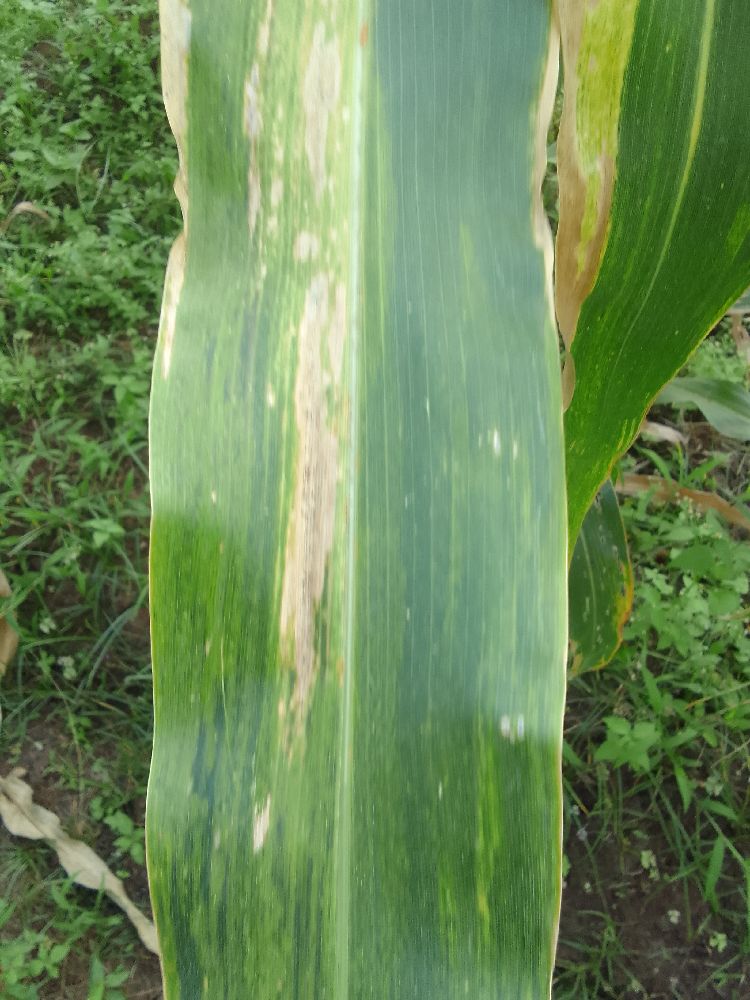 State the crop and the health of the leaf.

maize, maize lethal necrosis
